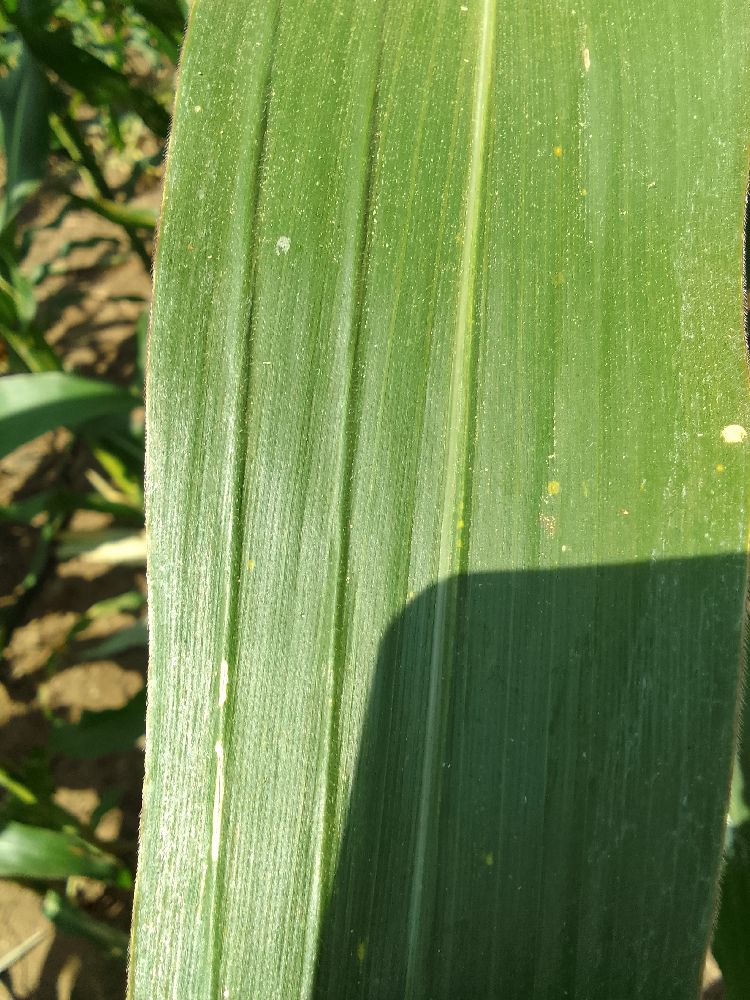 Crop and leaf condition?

maize, healthy
